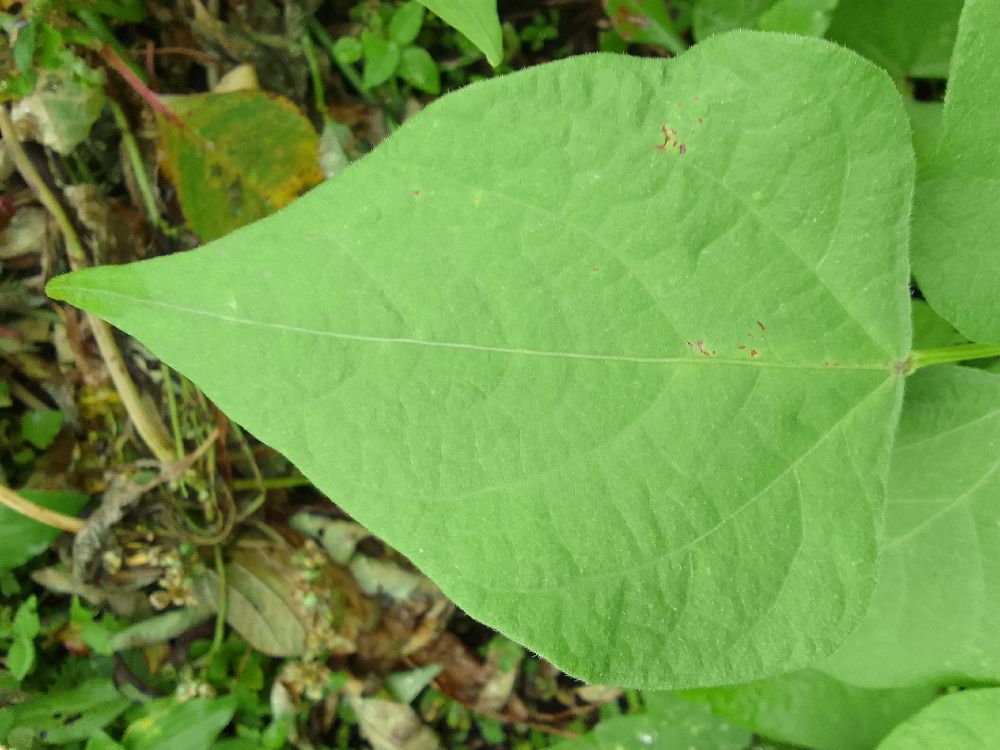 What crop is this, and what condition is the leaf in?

common bean, healthy
